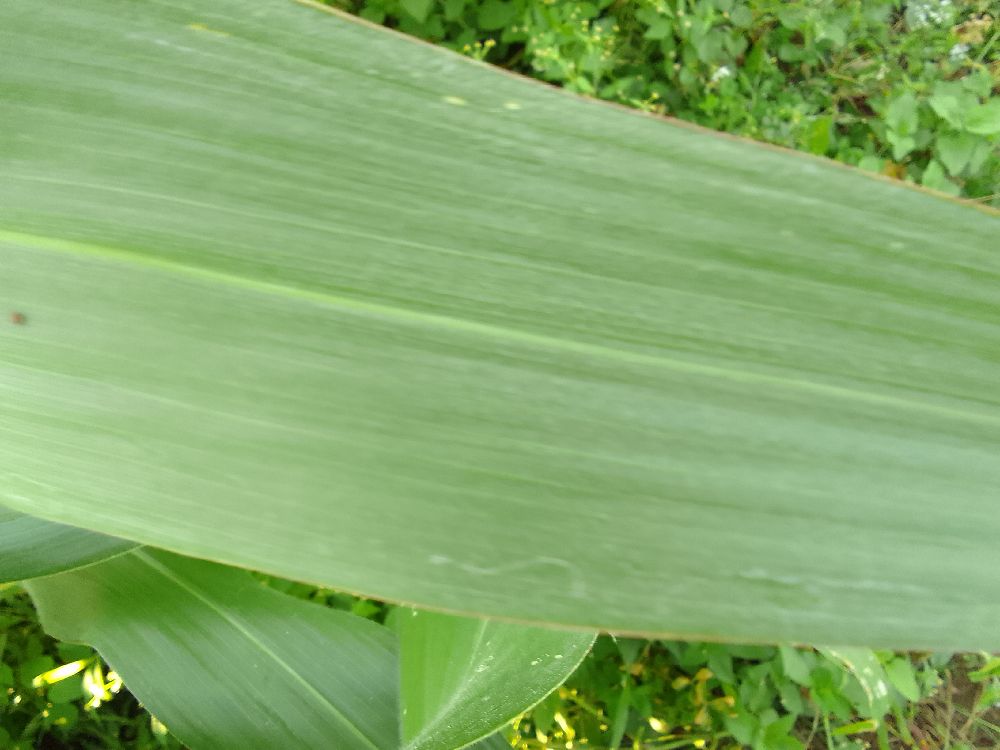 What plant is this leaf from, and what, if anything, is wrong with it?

maize, healthy
